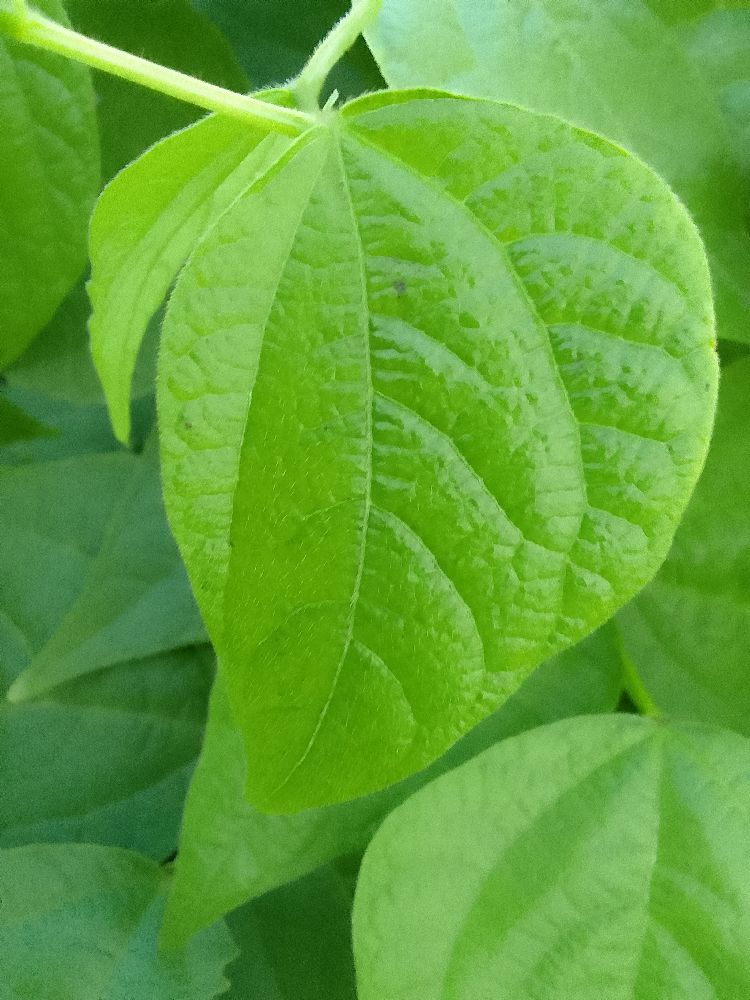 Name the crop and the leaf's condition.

common bean, healthy
